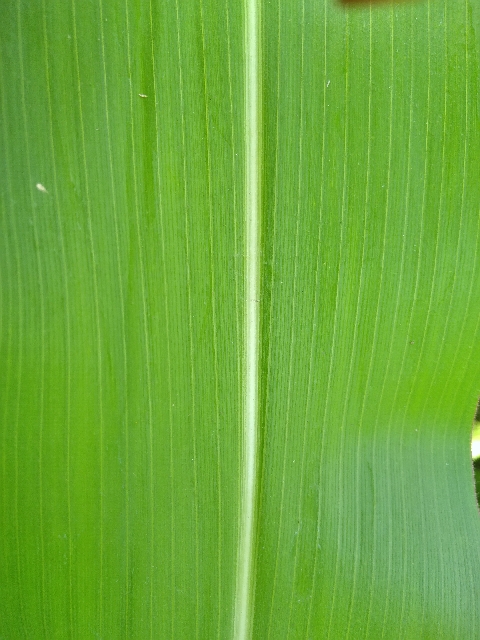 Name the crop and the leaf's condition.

maize, healthy
